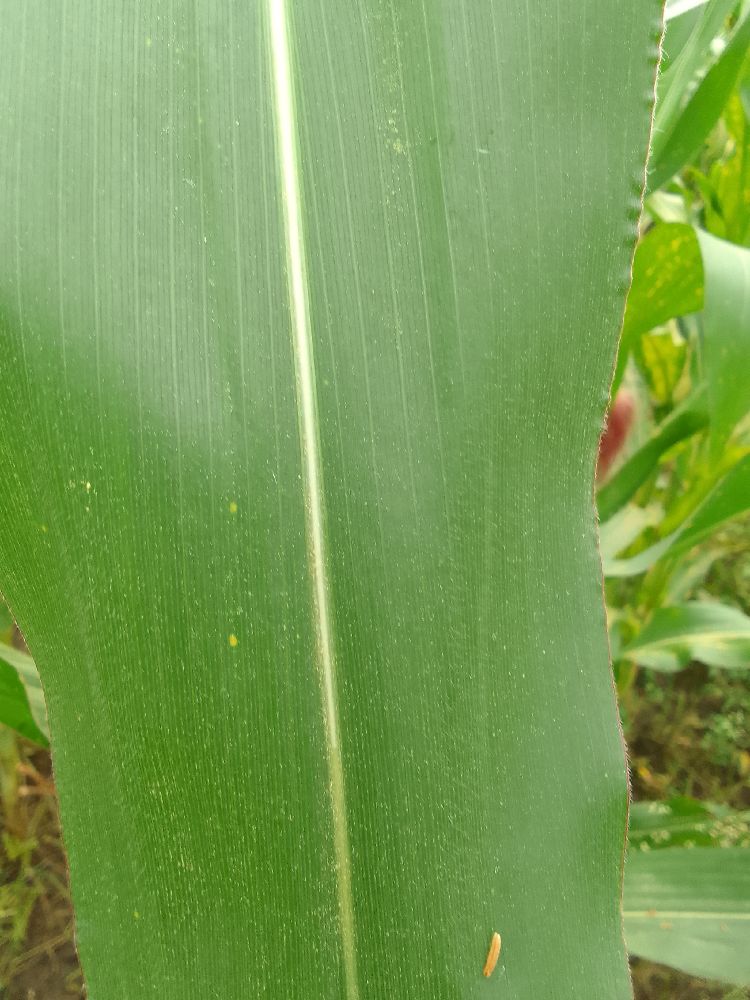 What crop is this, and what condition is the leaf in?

maize, healthy
